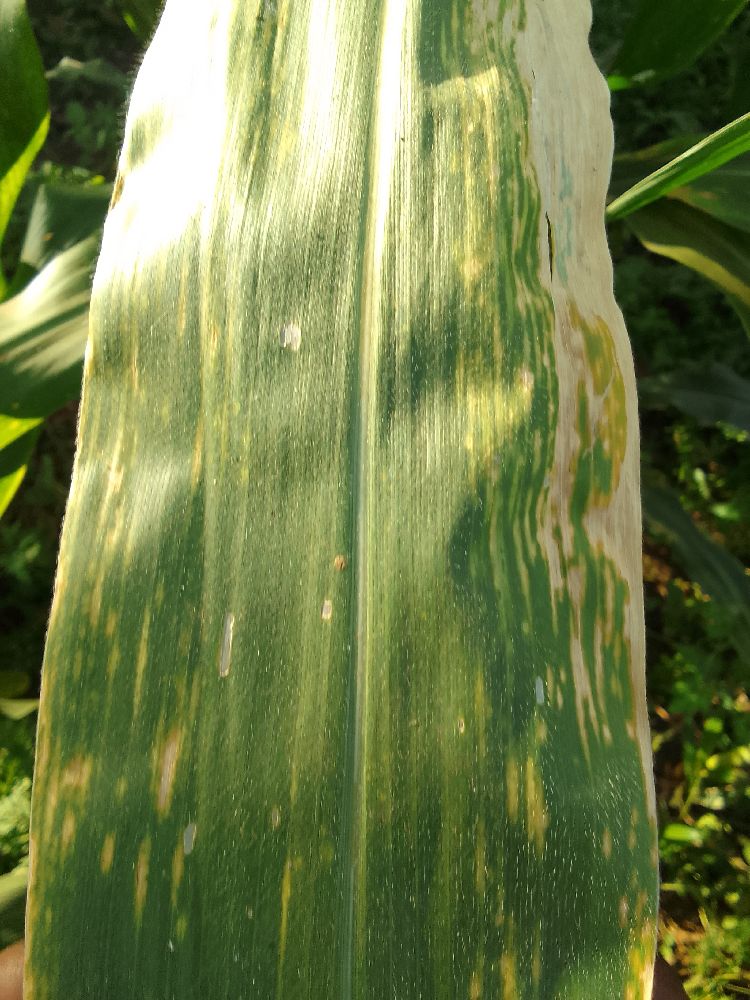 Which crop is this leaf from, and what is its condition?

maize, maize lethal necrosis
